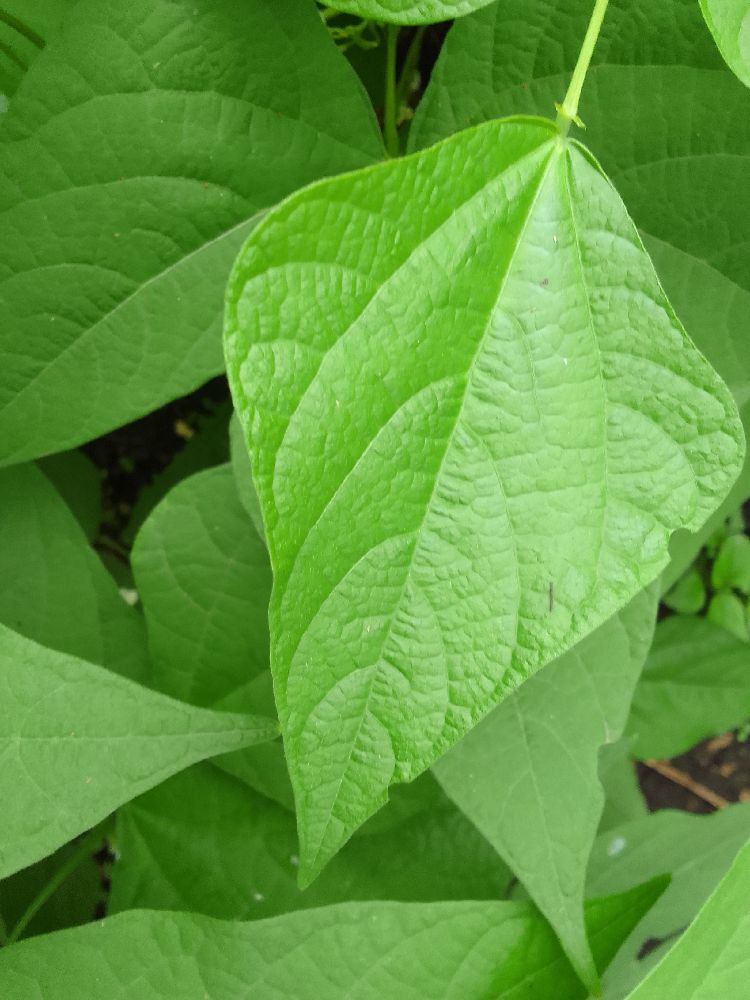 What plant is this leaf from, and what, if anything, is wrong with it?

common bean, healthy
